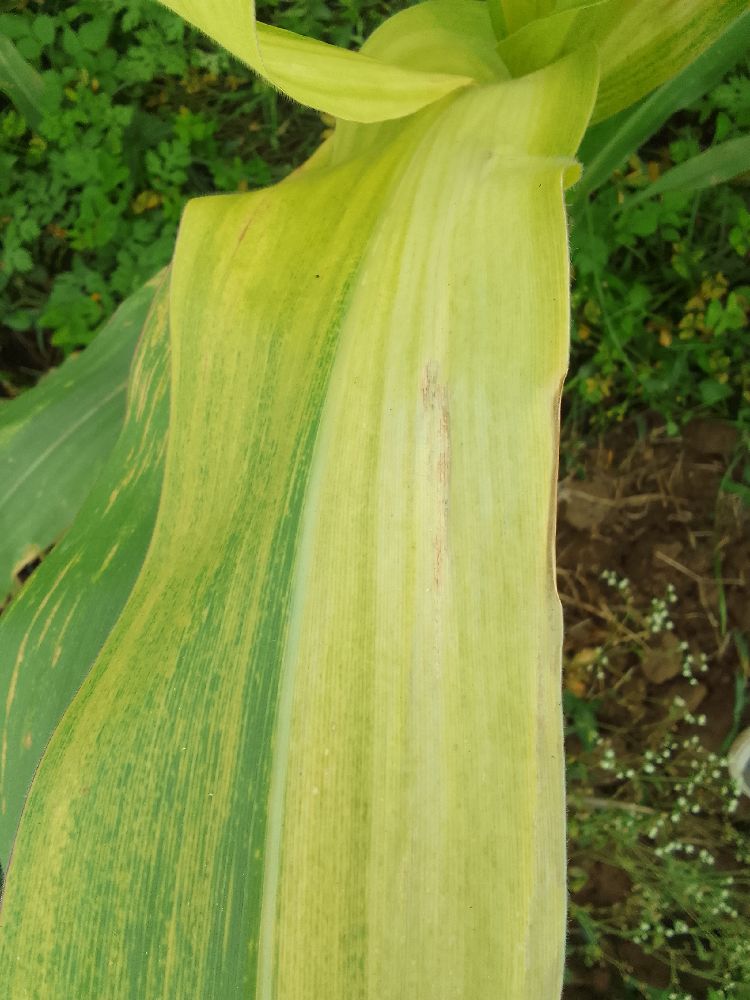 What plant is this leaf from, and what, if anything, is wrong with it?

maize, maize lethal necrosis
